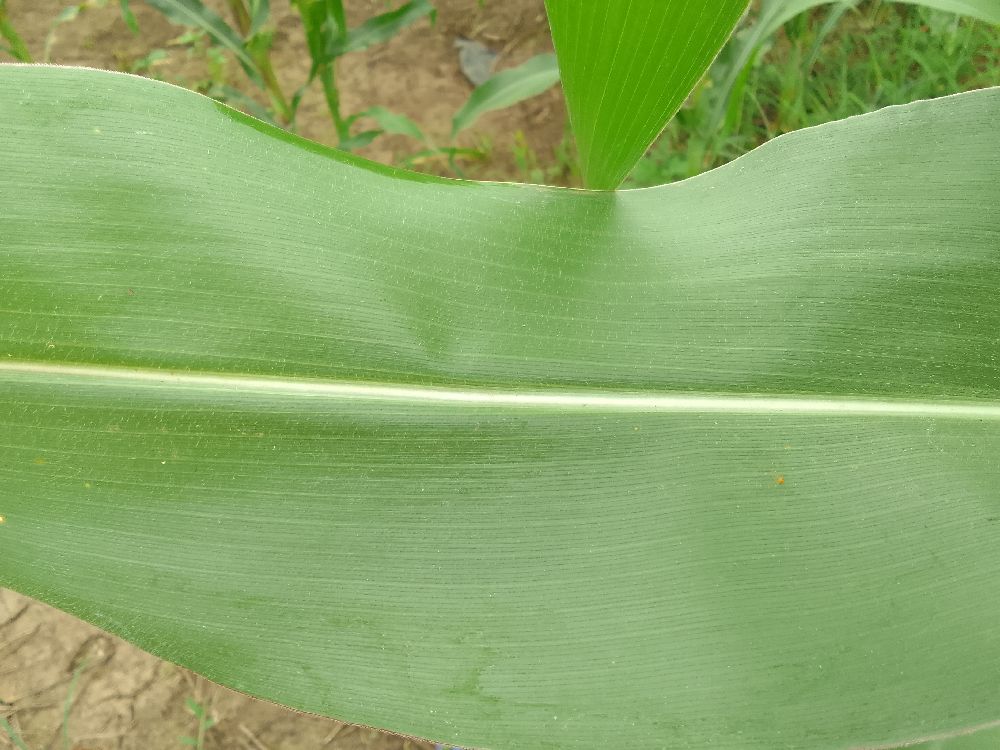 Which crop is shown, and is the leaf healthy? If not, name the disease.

maize, healthy
